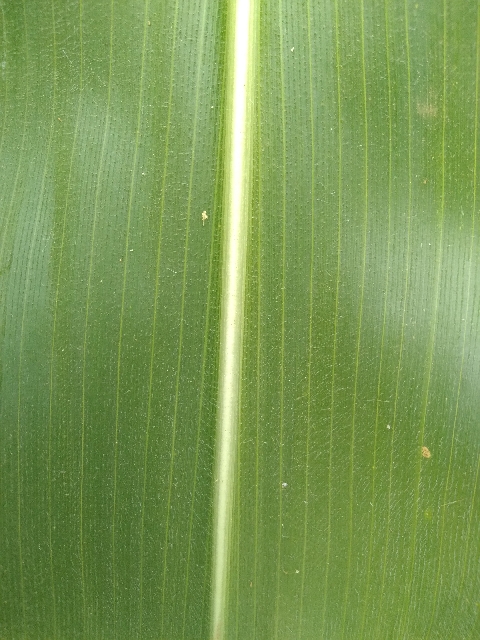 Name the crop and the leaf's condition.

maize, healthy
